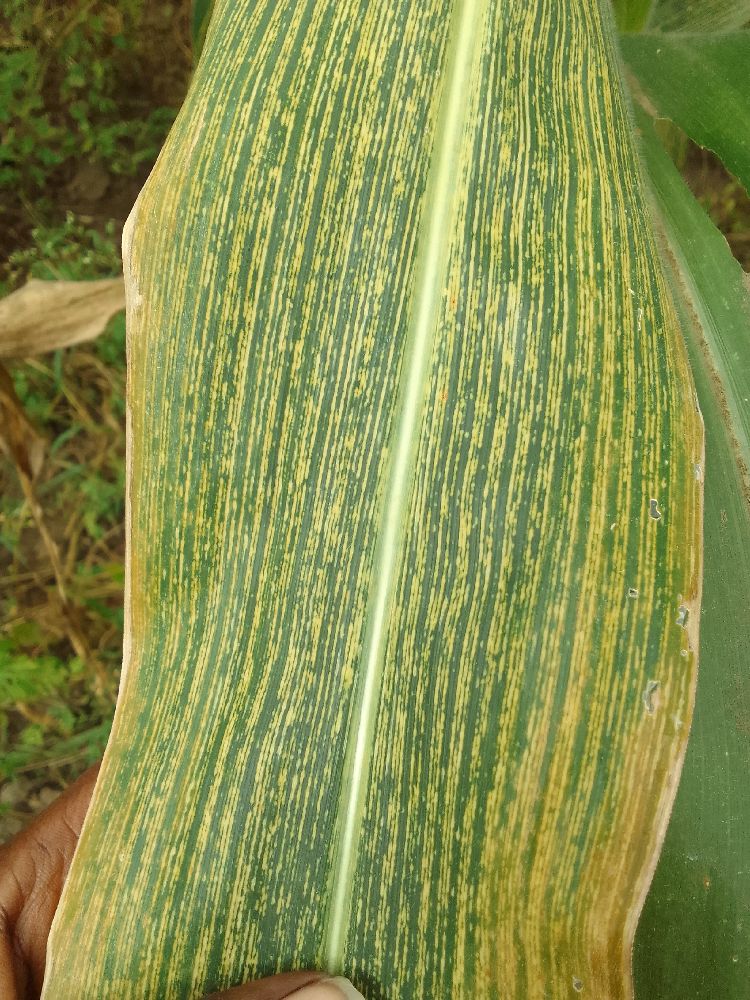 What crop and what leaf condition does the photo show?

maize, maize streak virus
